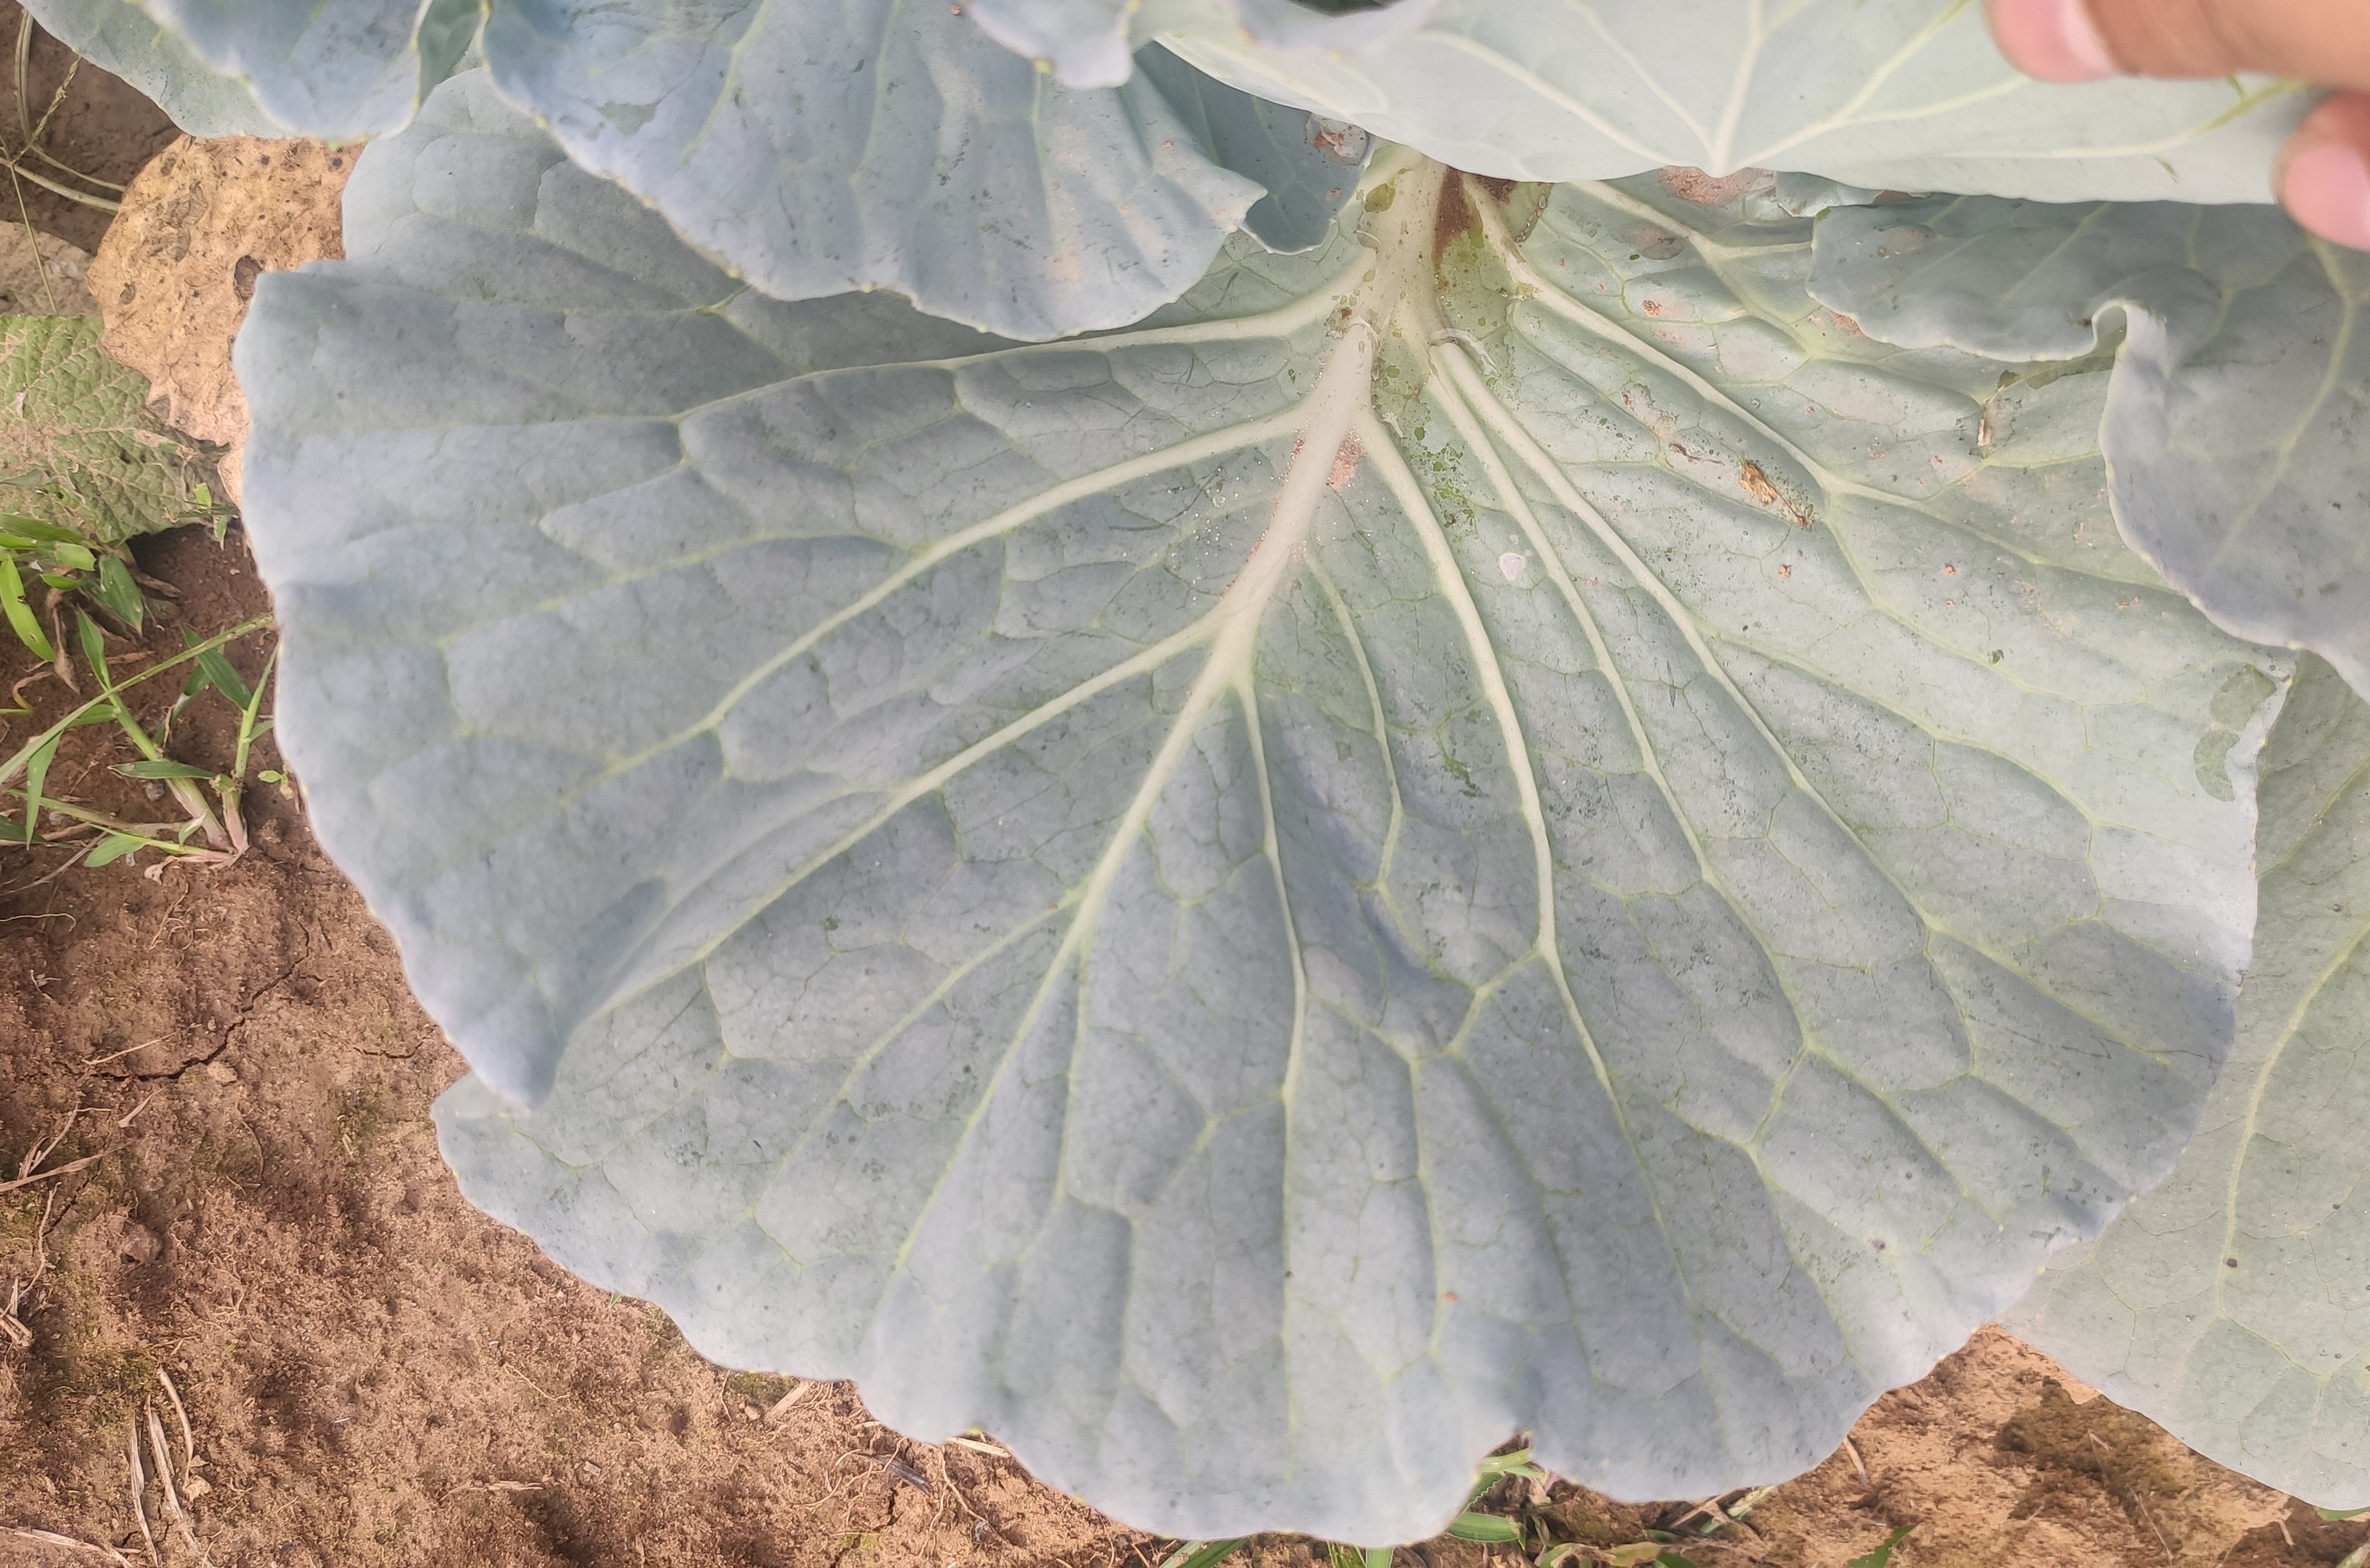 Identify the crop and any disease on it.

cabbage, healthy
